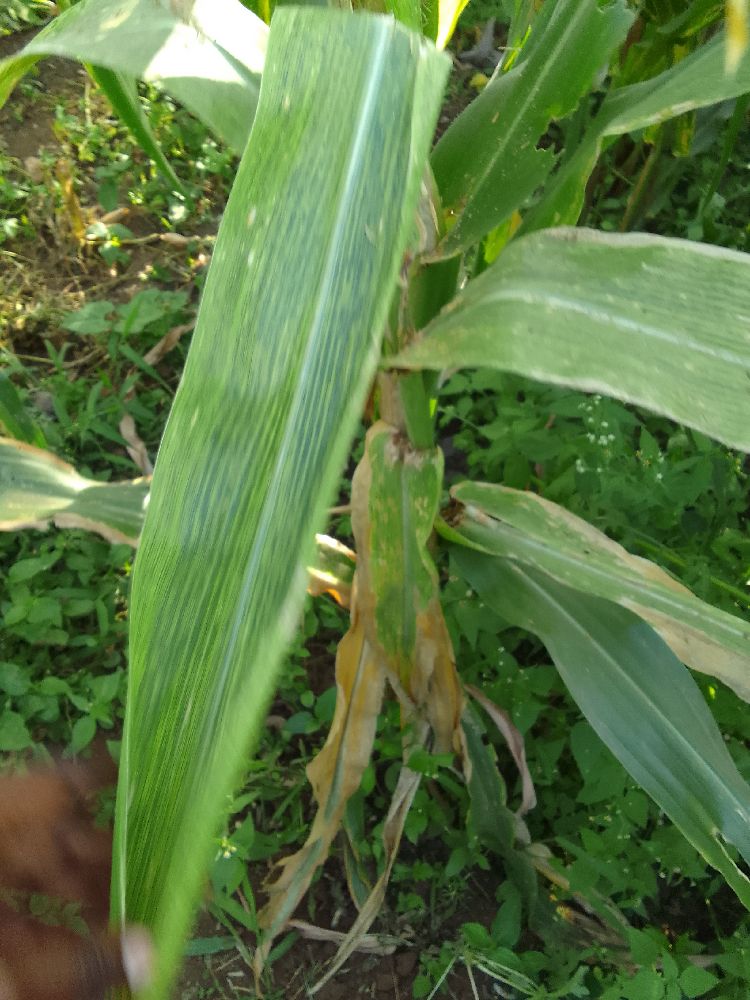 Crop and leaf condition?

maize, maize lethal necrosis
